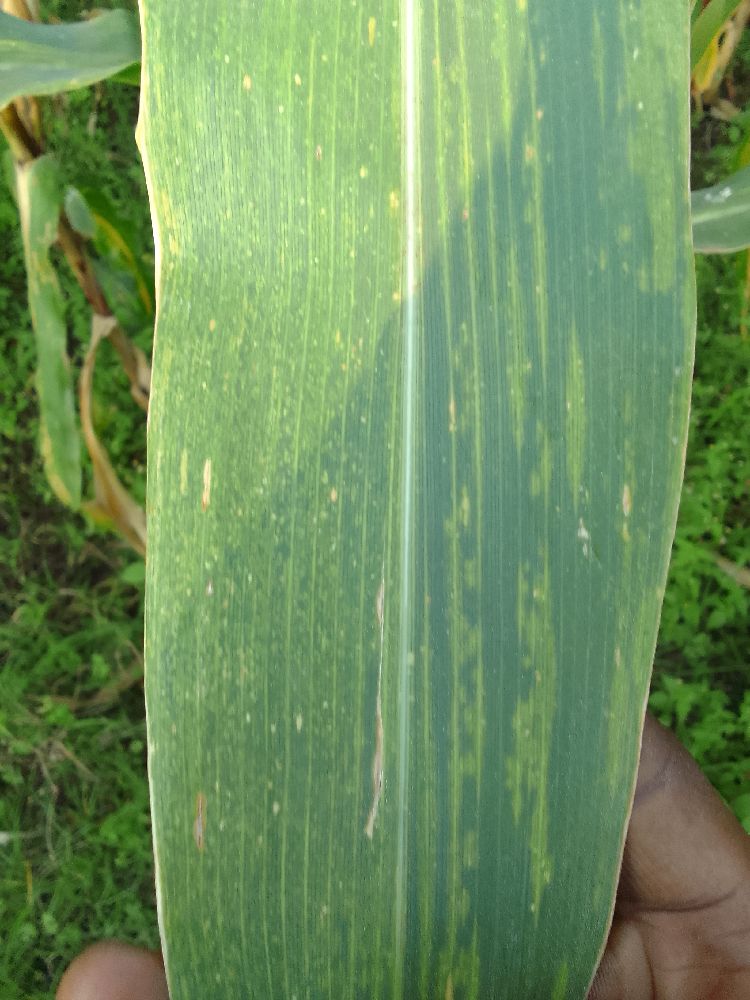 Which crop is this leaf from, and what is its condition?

maize, maize lethal necrosis
